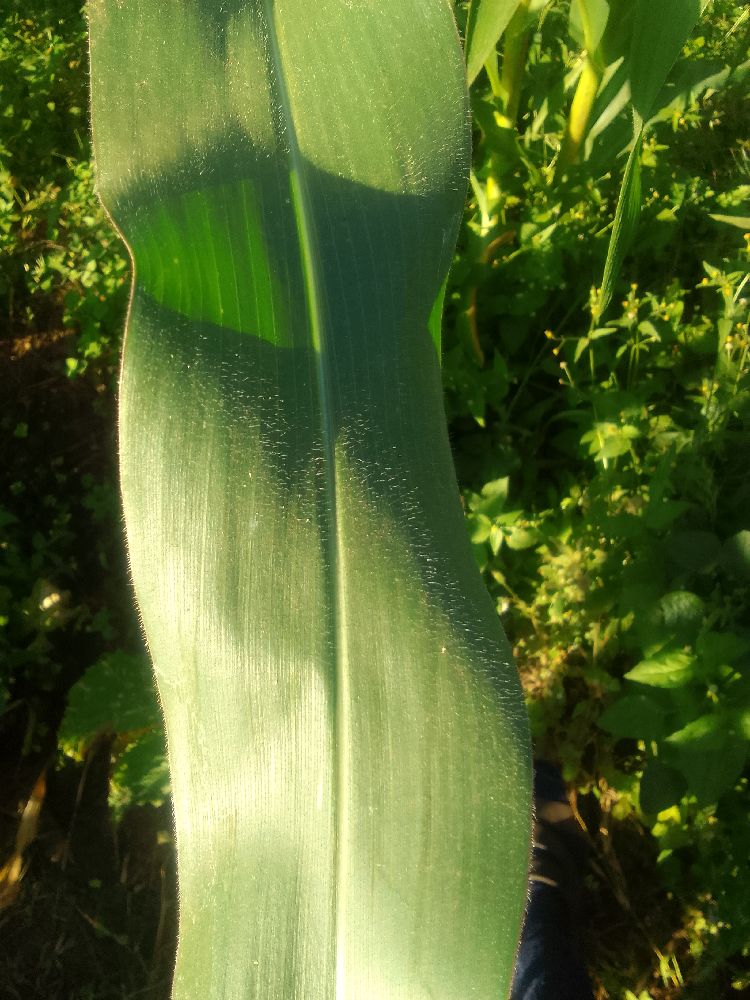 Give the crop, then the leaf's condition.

maize, healthy
